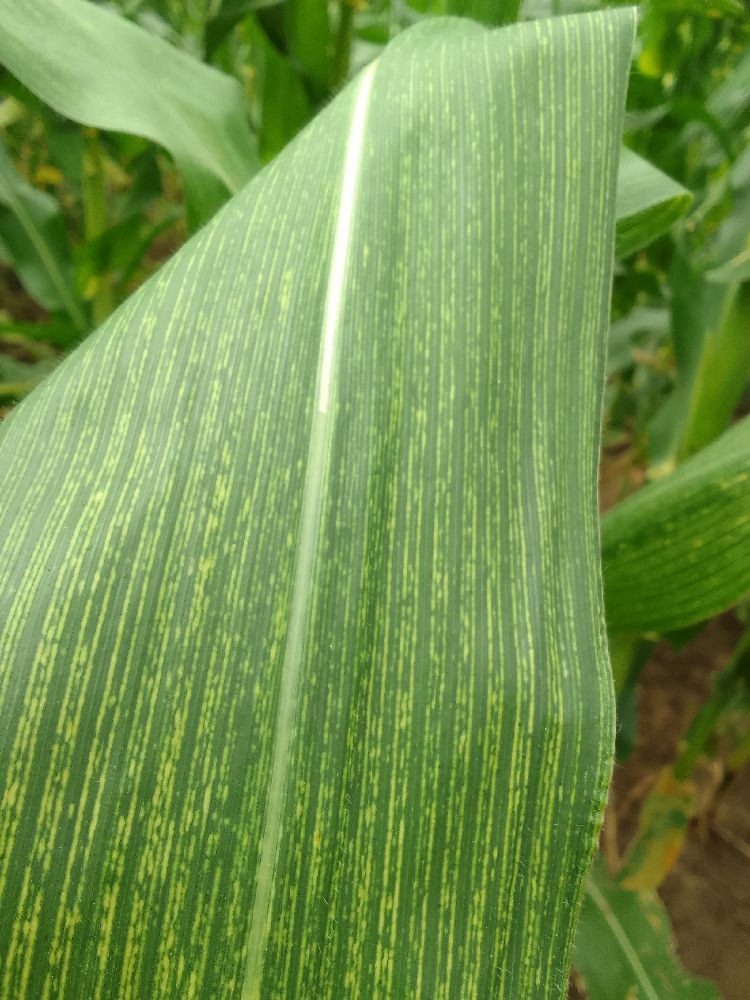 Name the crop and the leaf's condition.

maize, maize streak virus
